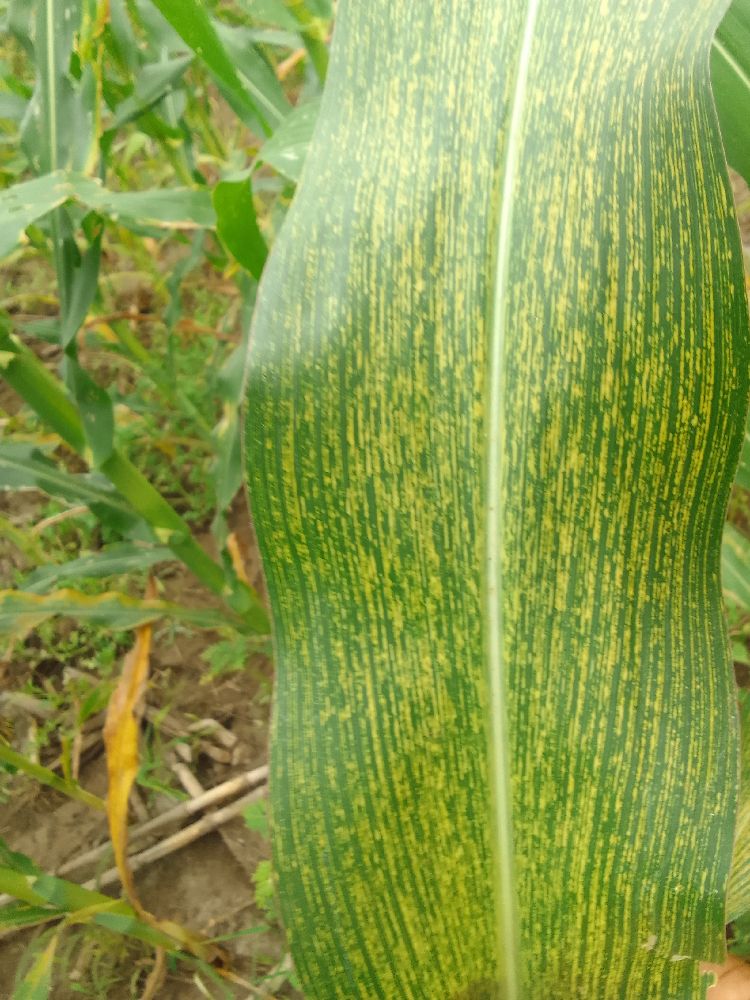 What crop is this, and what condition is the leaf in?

maize, maize streak virus
